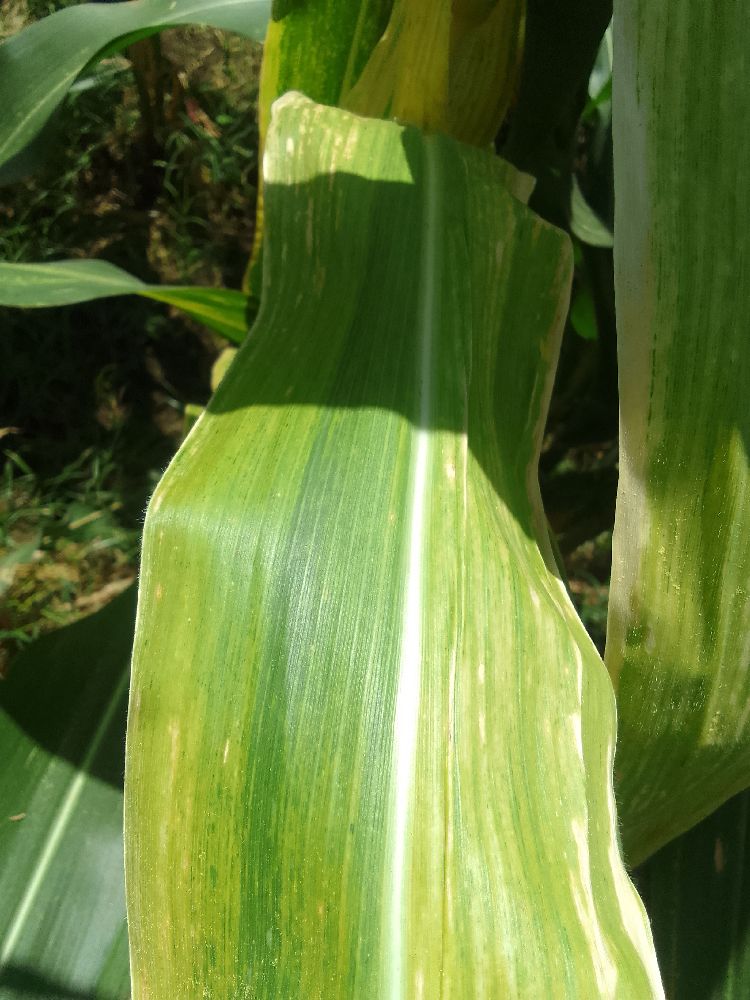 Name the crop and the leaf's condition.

maize, maize lethal necrosis
